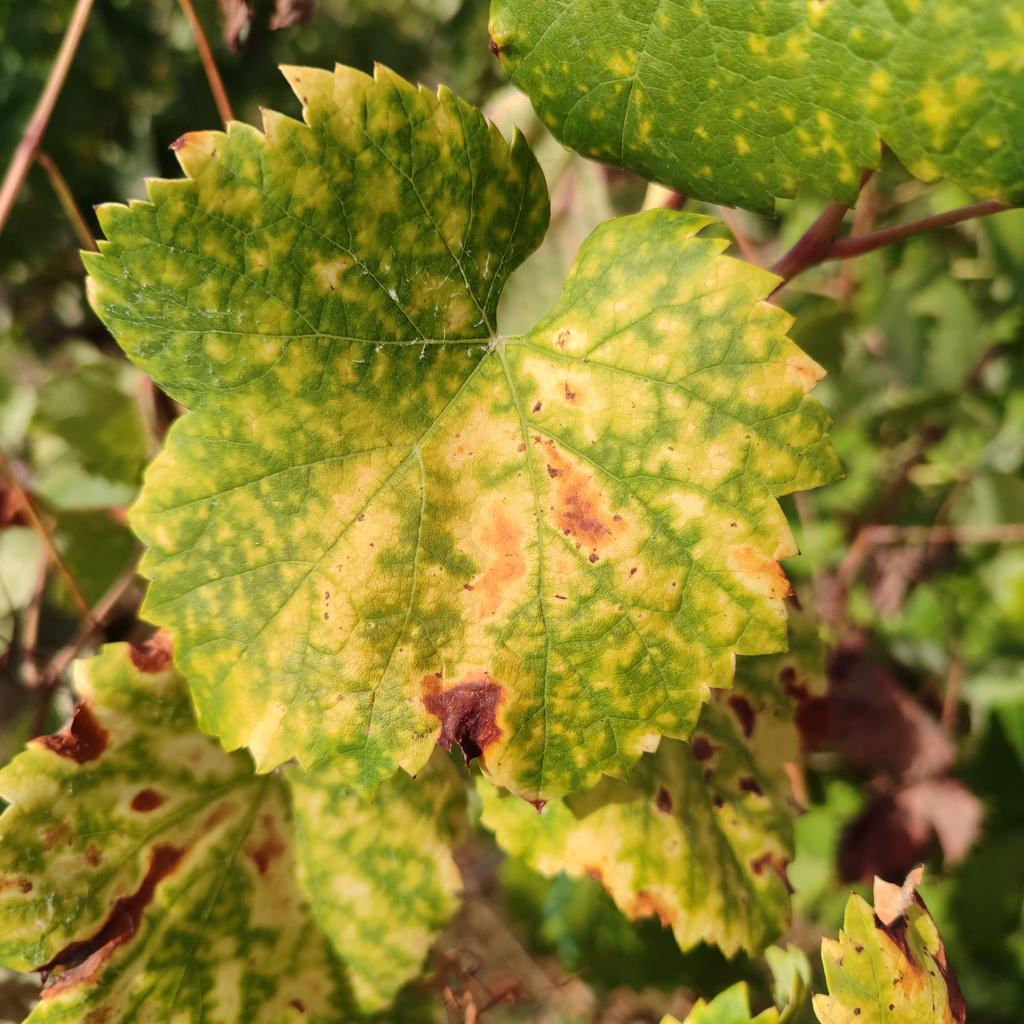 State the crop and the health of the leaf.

grapevine, esca complex
